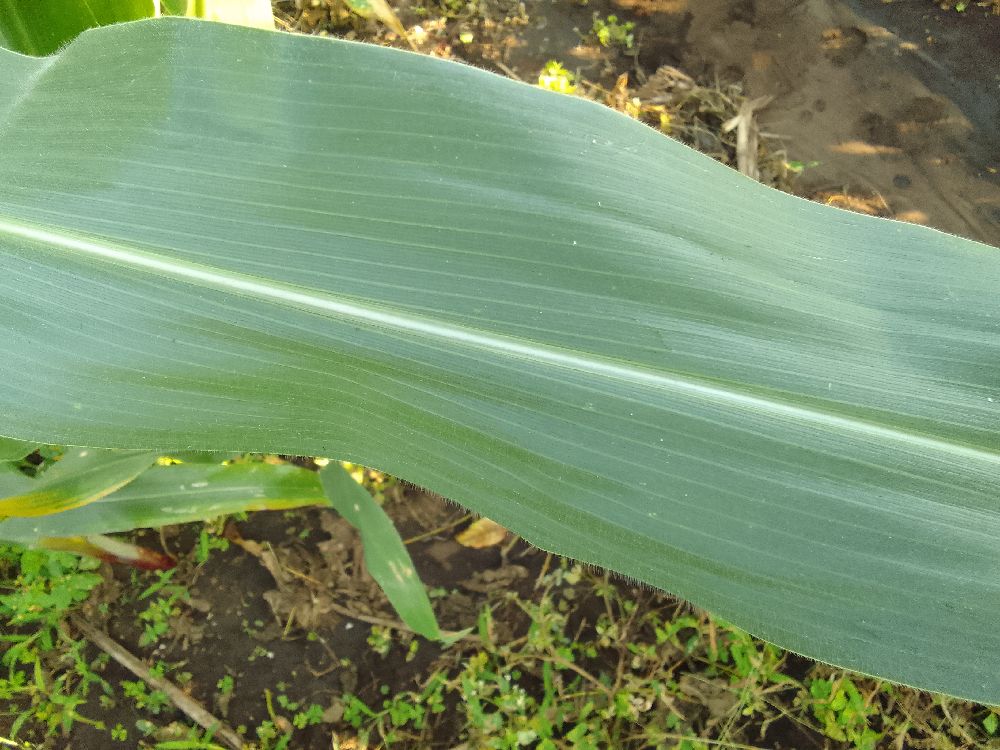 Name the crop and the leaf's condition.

maize, healthy
